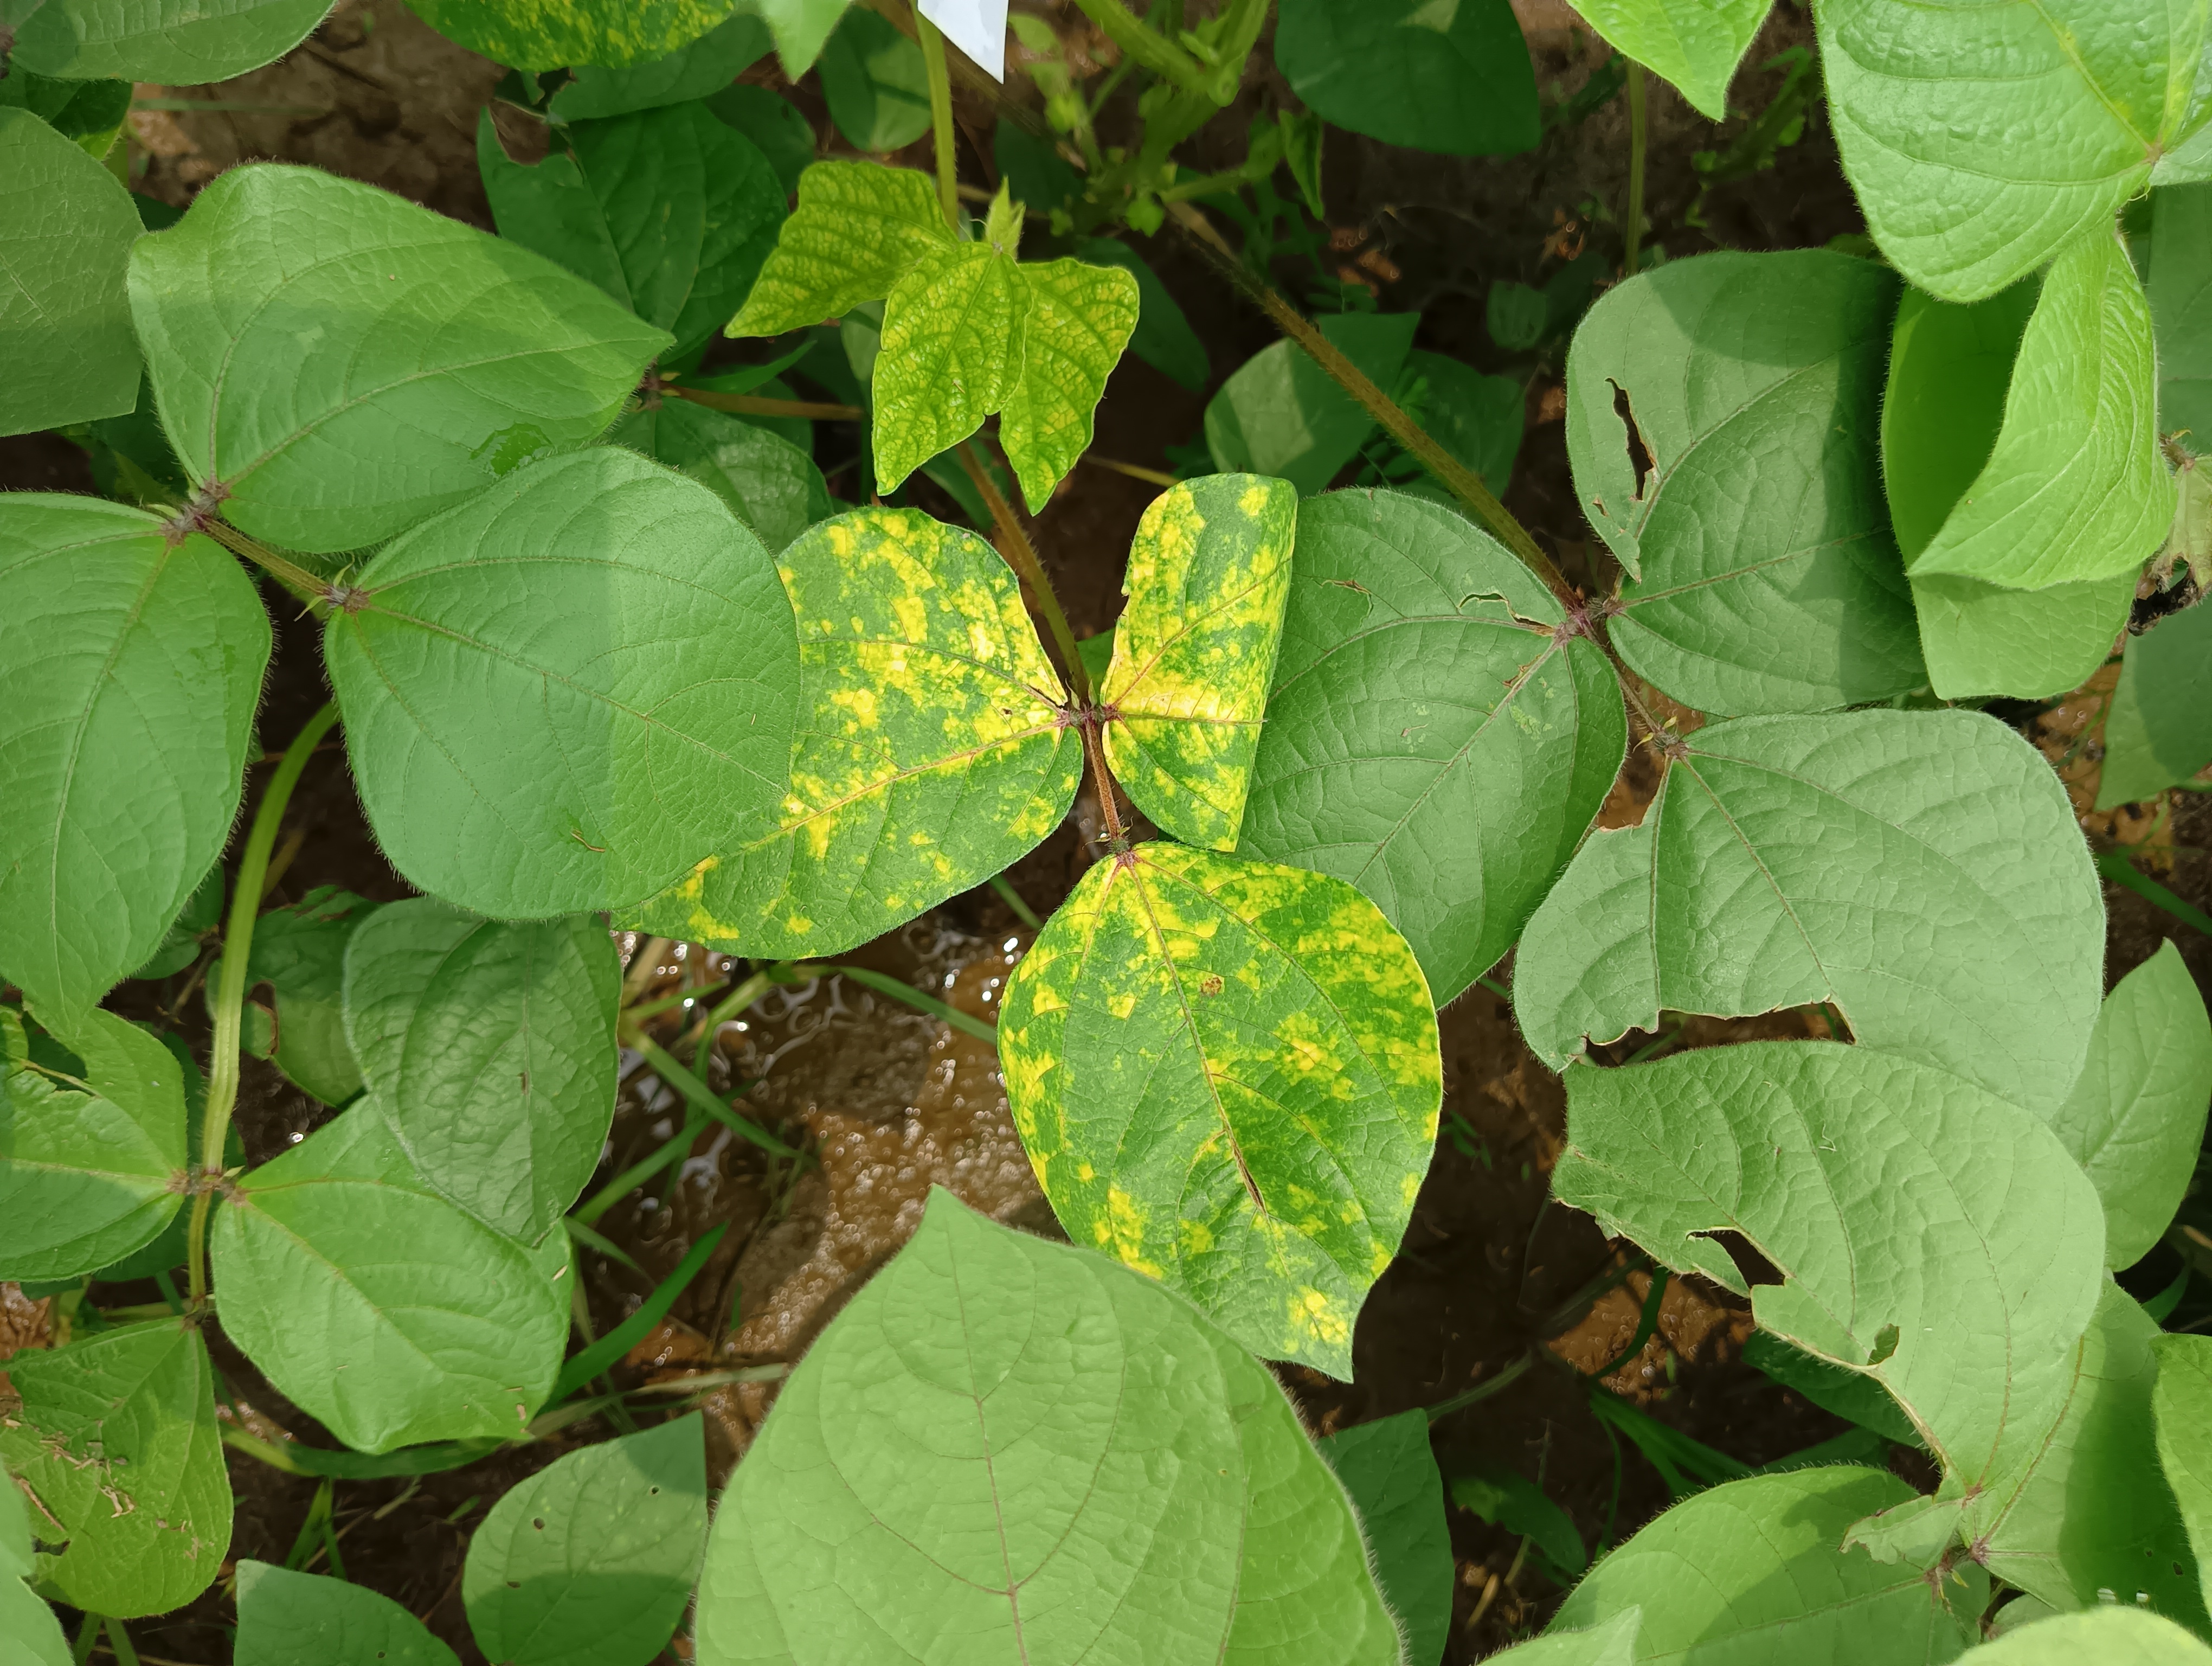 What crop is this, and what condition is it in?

mungbean, yellow mosaic
